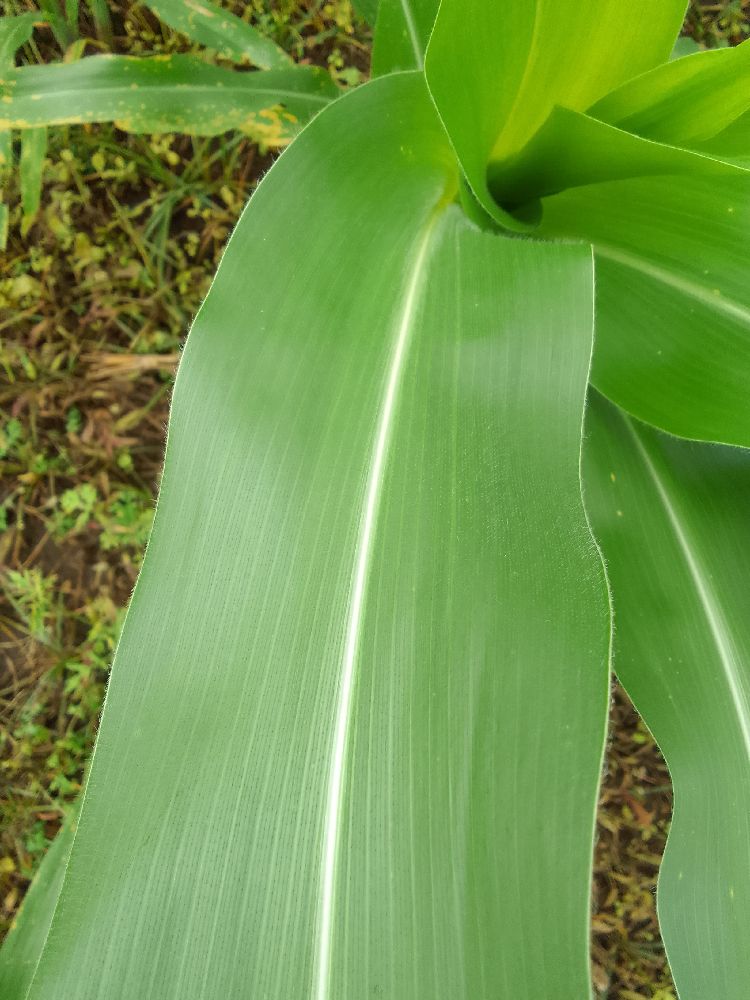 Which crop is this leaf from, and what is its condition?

maize, healthy
